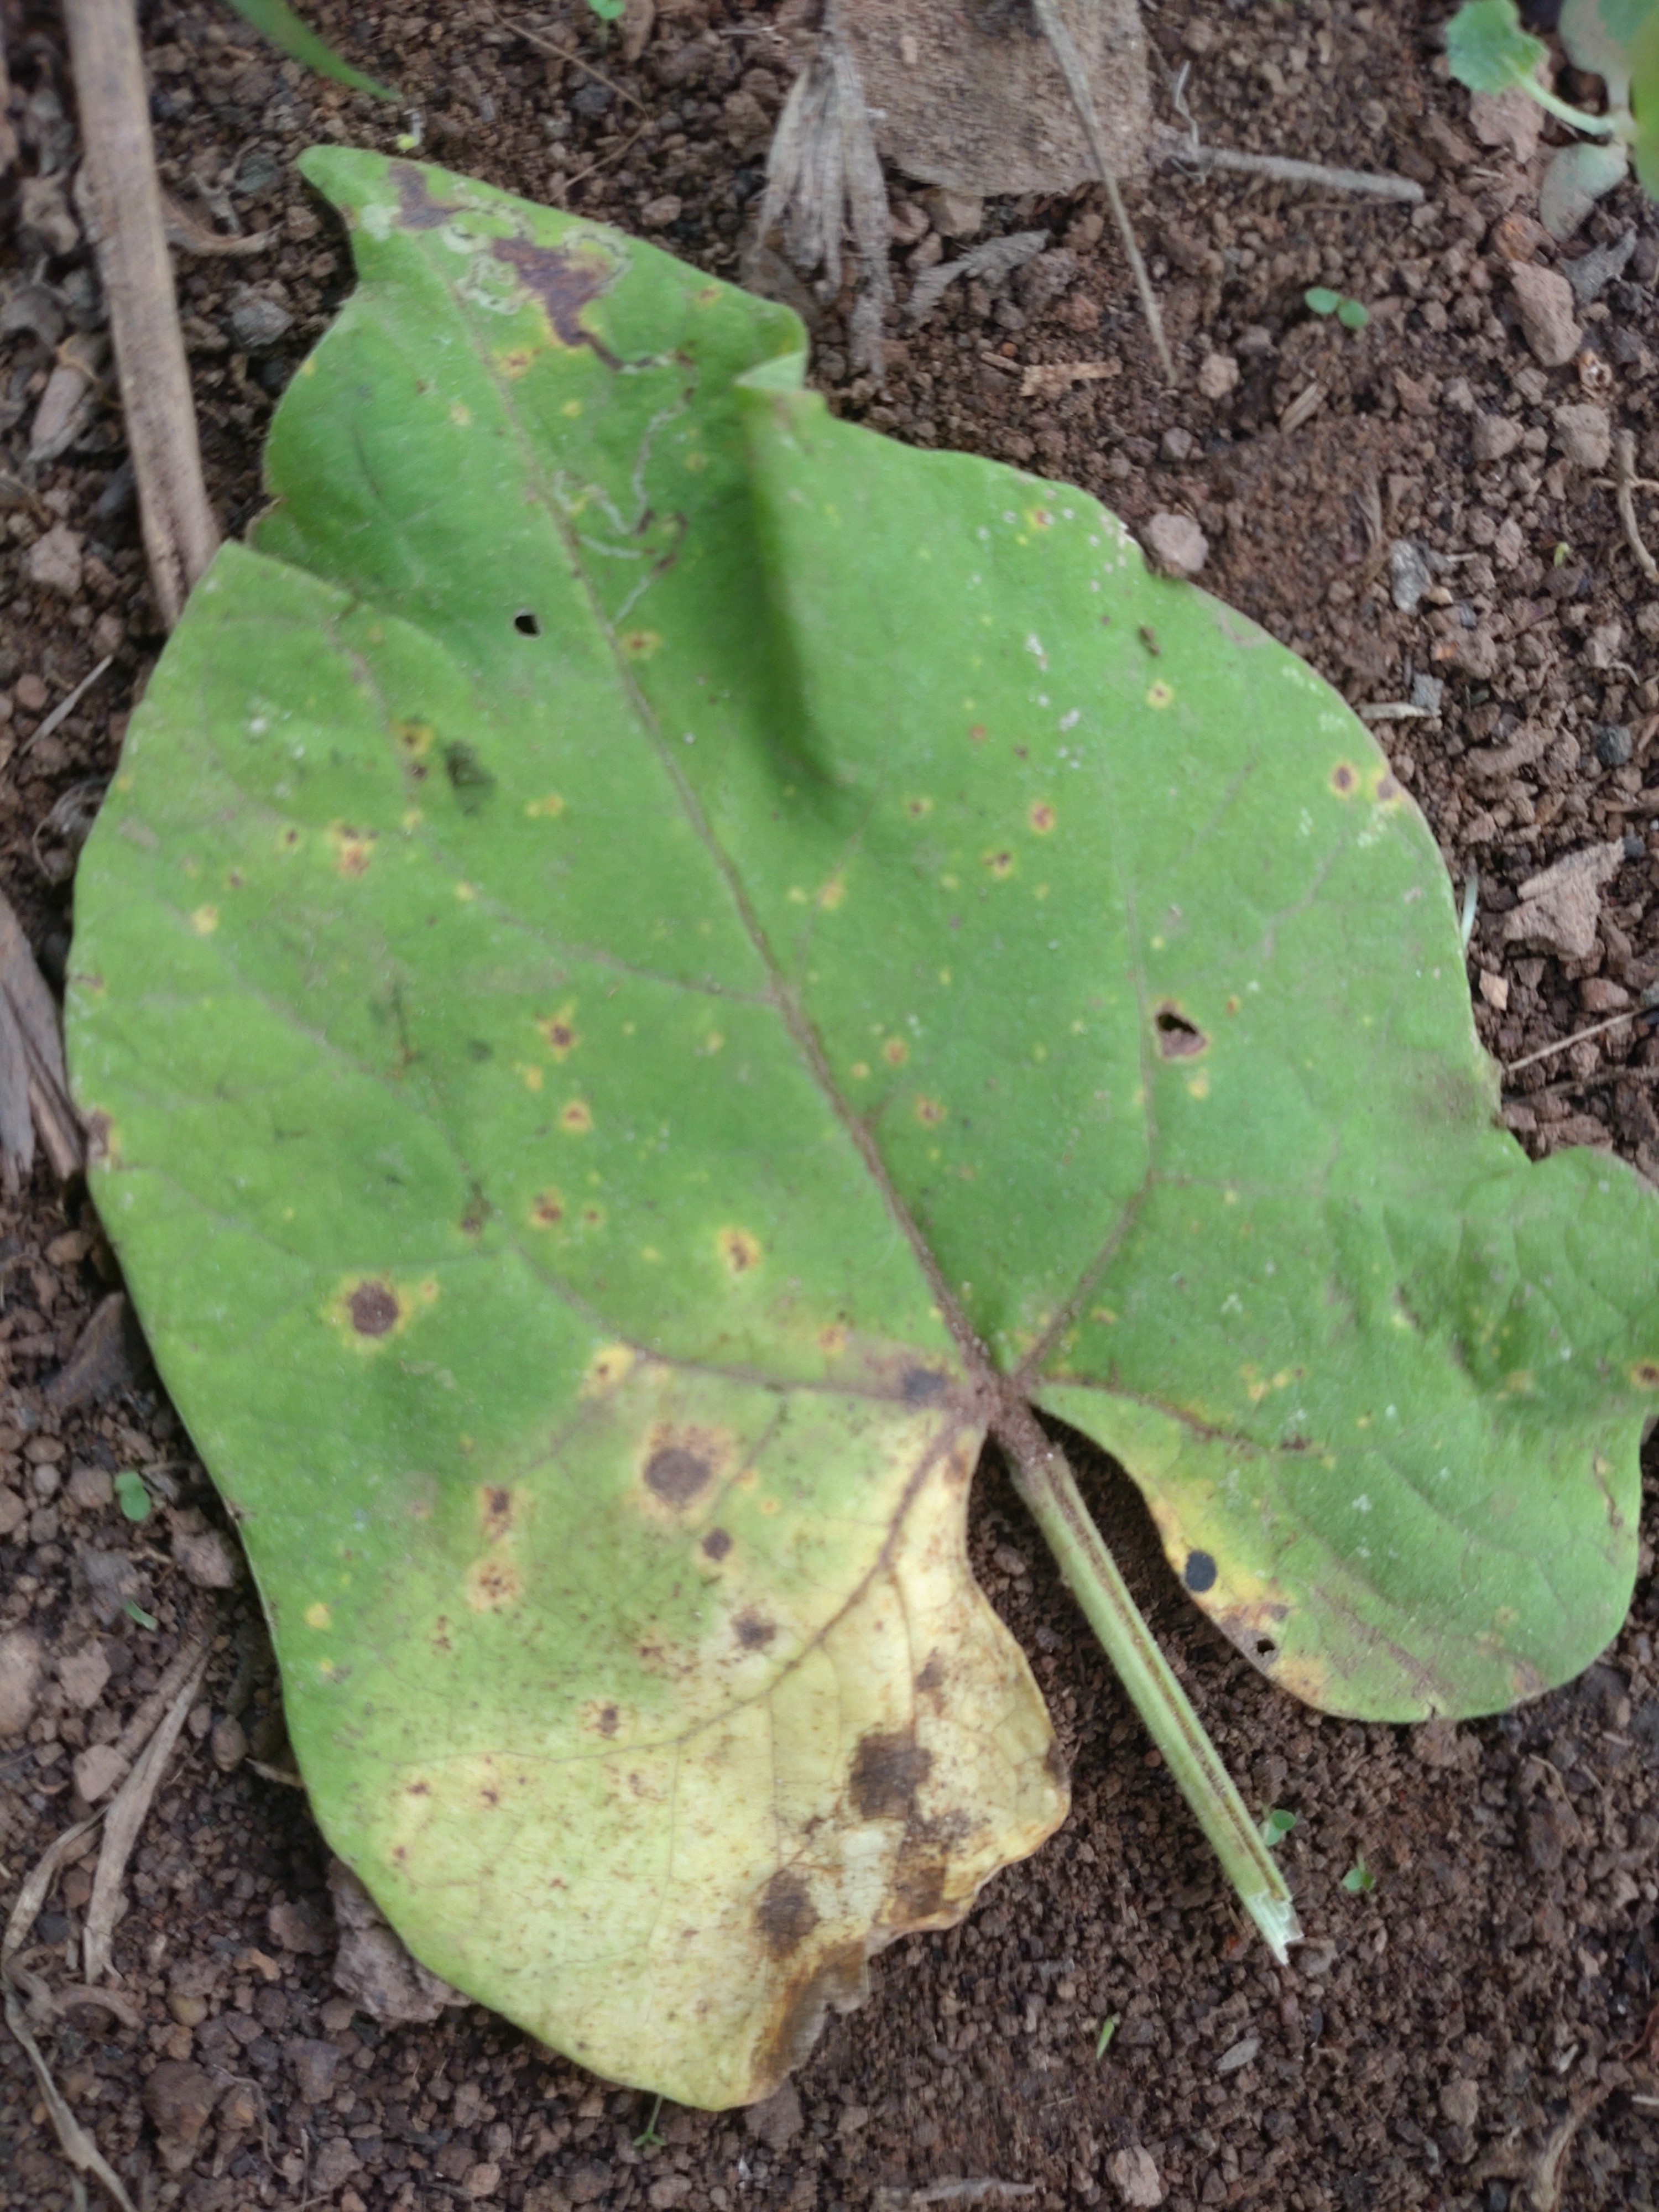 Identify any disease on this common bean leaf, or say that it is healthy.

rust
